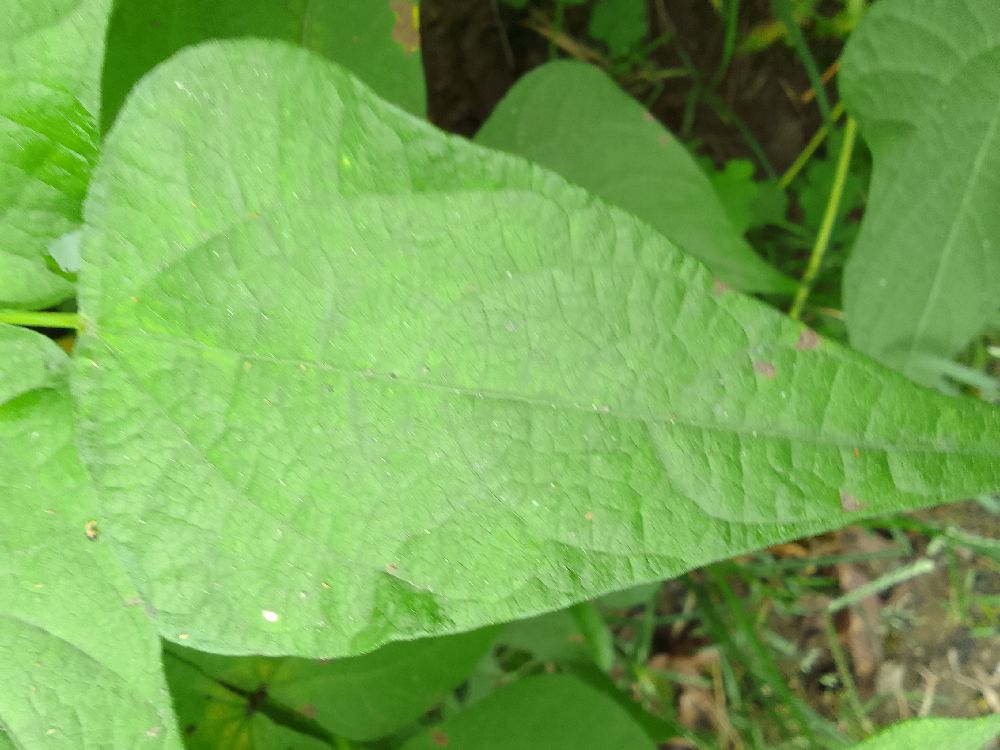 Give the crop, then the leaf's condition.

common bean, healthy
